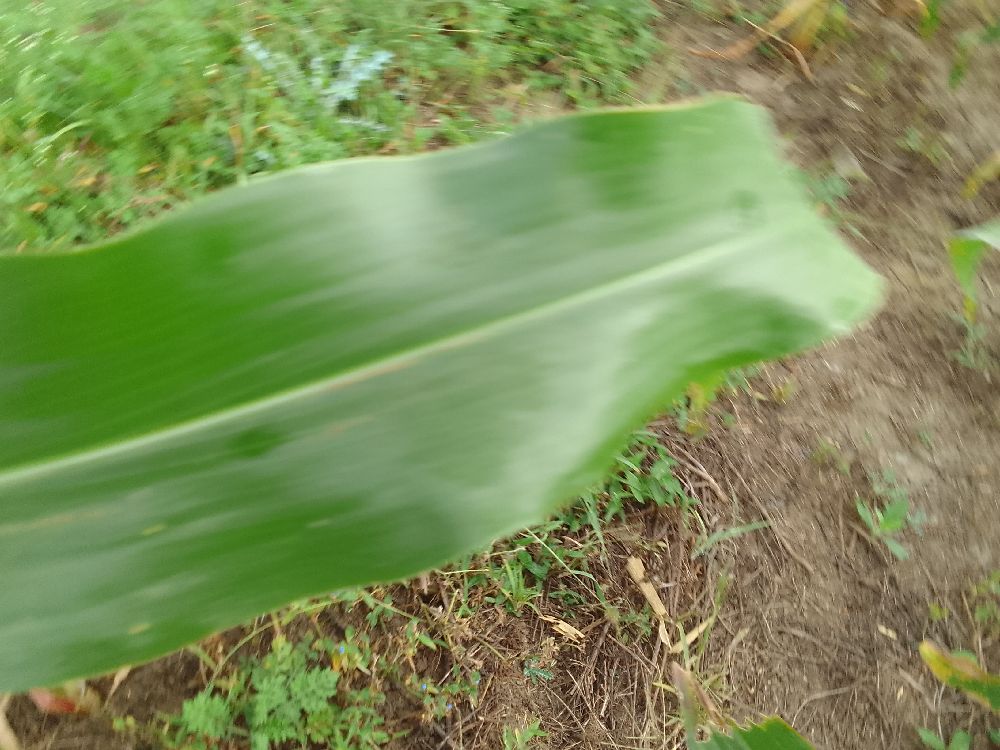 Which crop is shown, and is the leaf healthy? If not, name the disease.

maize, healthy
